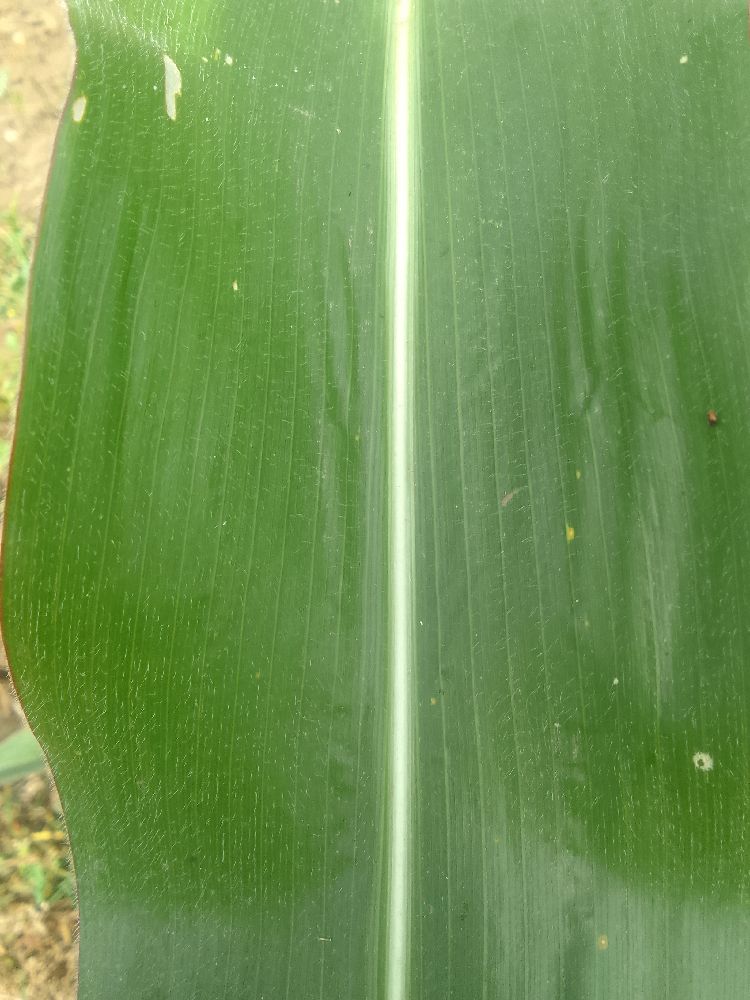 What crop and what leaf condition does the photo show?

maize, healthy
